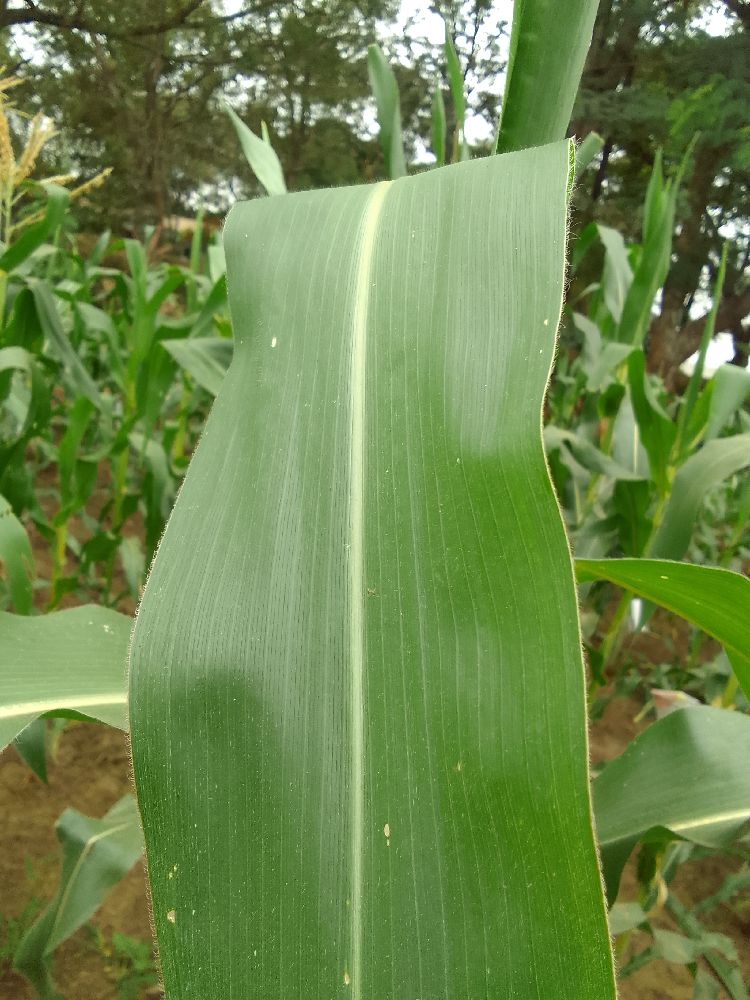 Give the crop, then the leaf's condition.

maize, healthy
